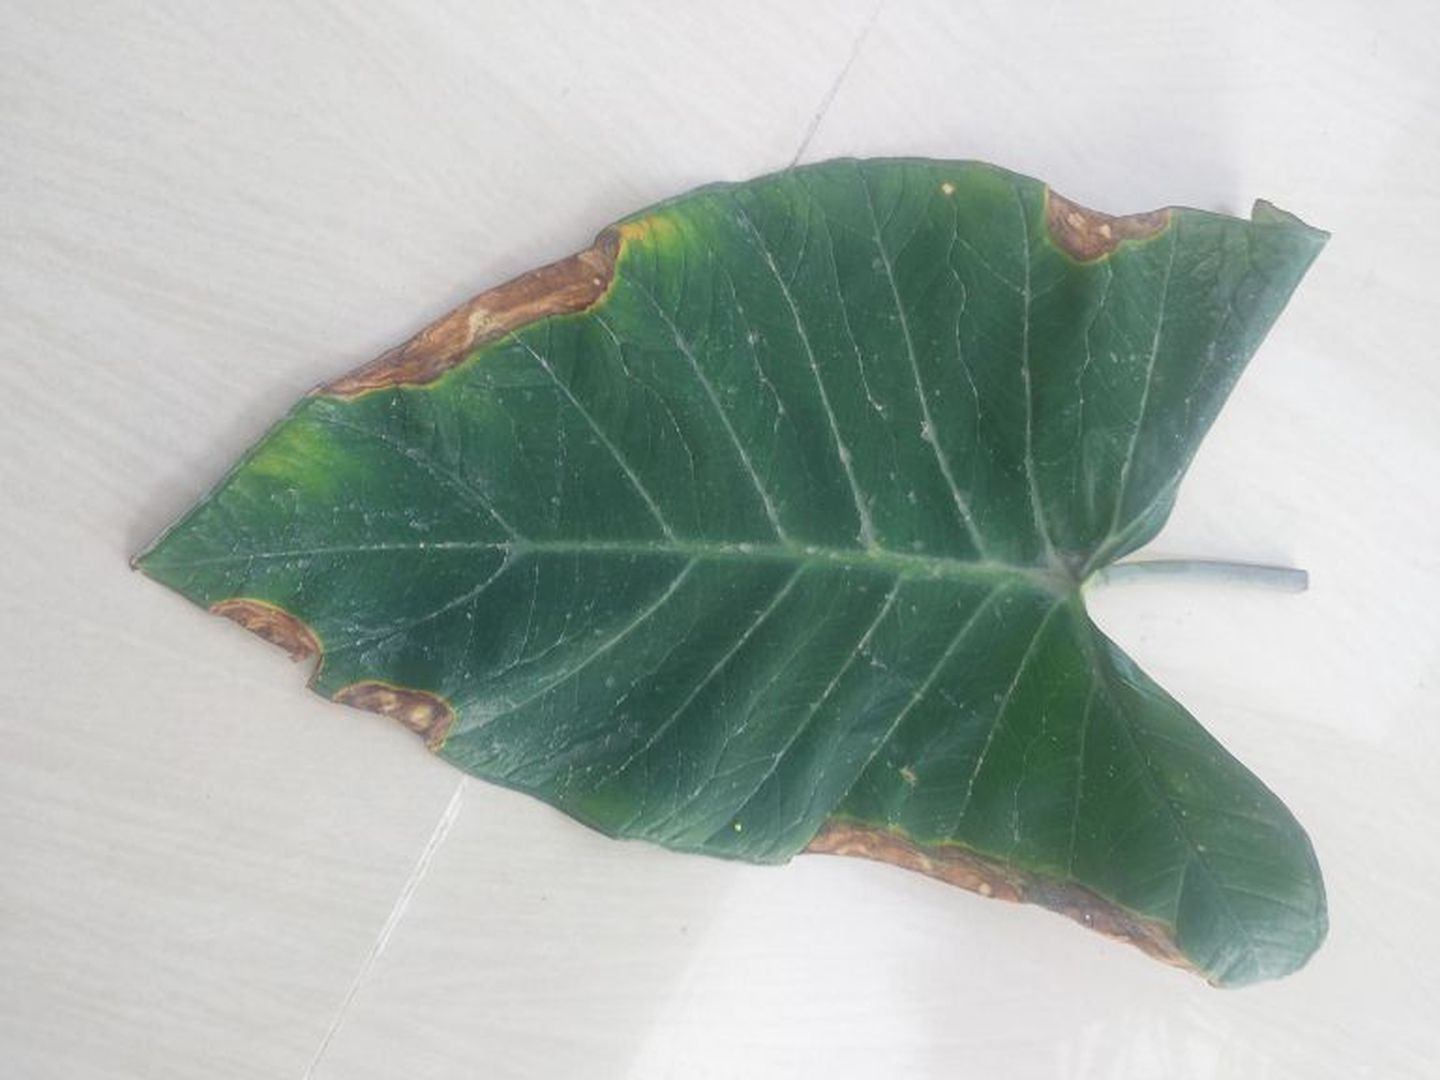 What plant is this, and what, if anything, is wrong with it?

taro, leaf blight
